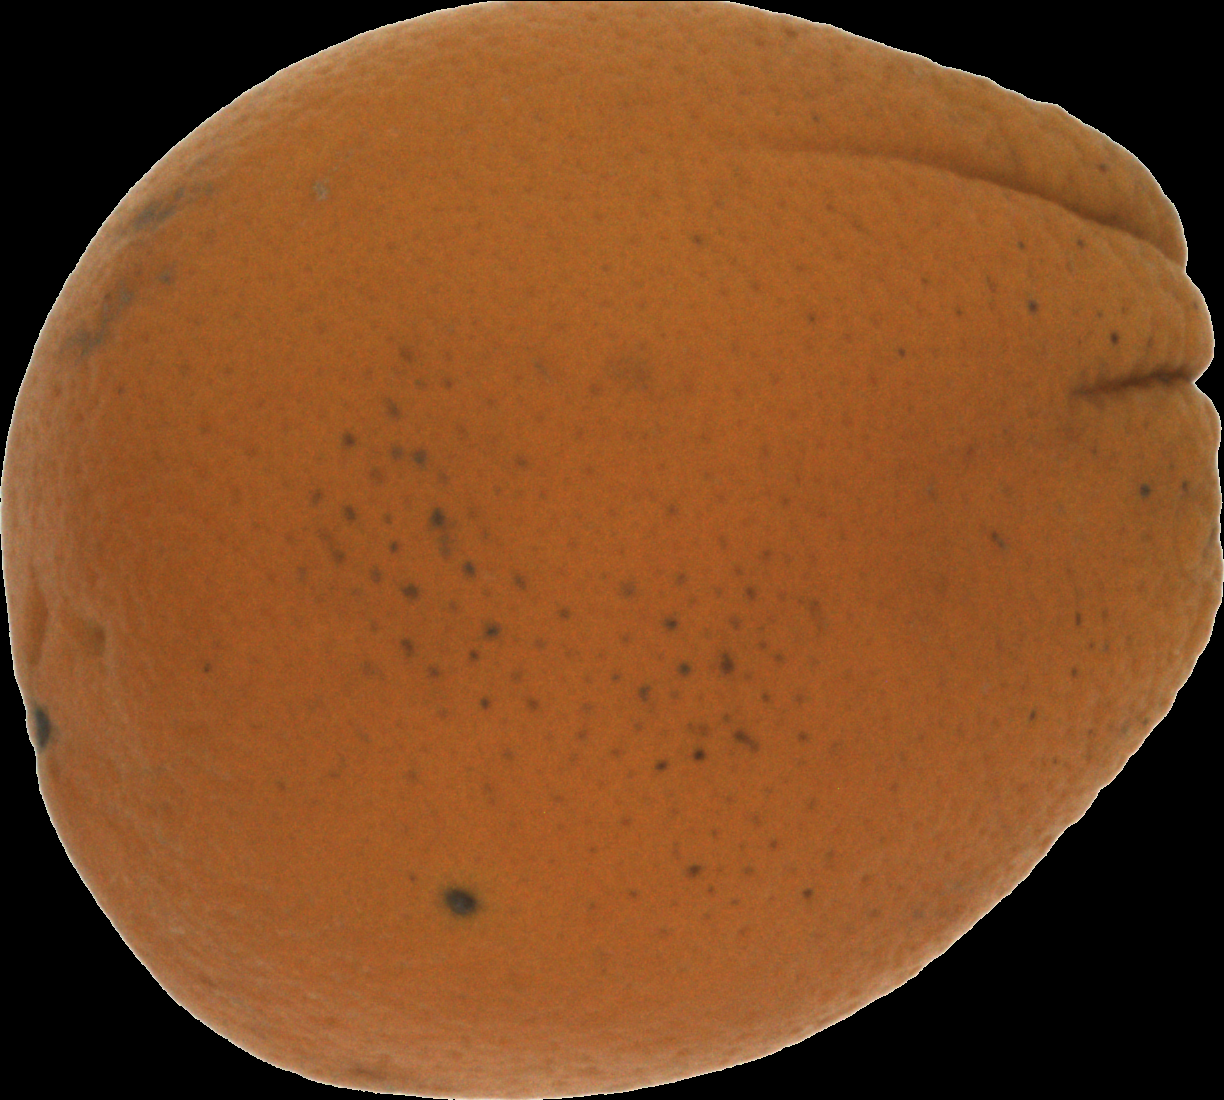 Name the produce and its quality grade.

orange, bad
